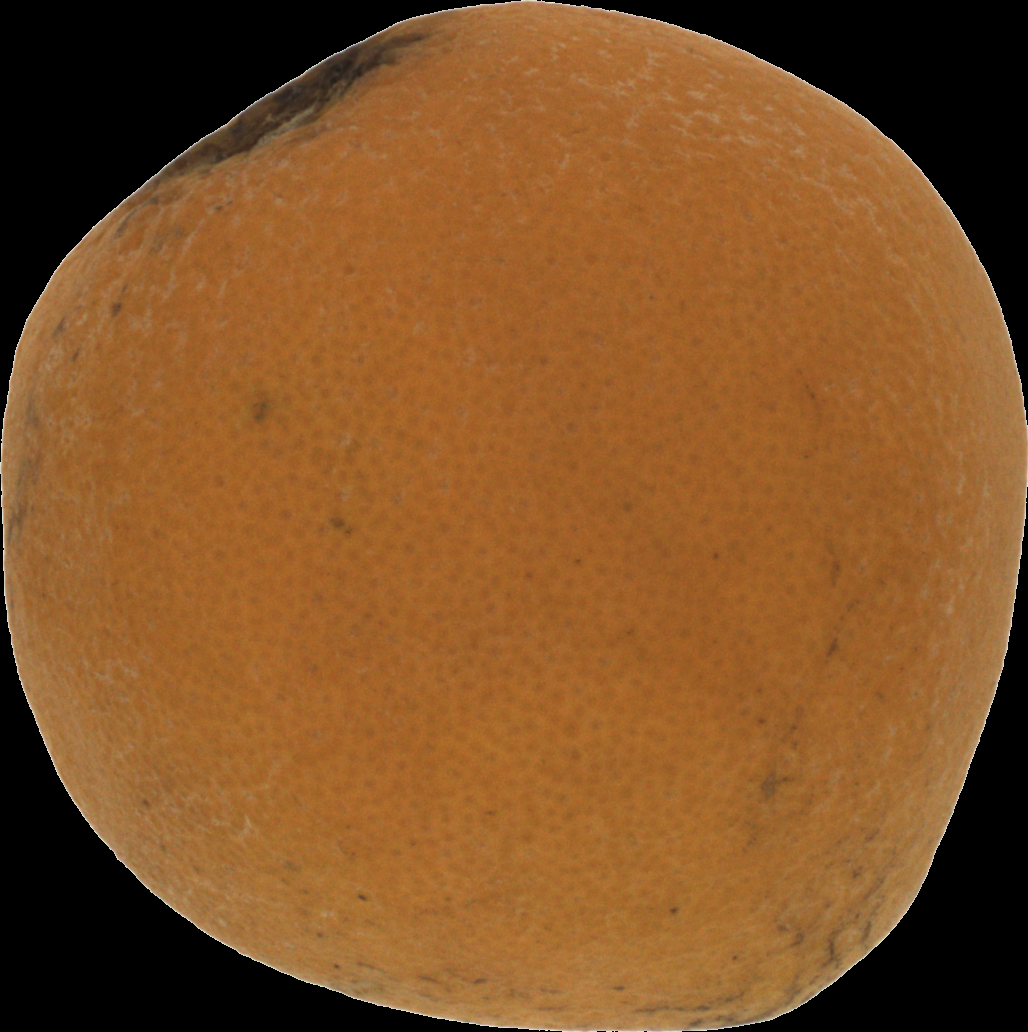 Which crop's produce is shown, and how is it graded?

orange, bad
